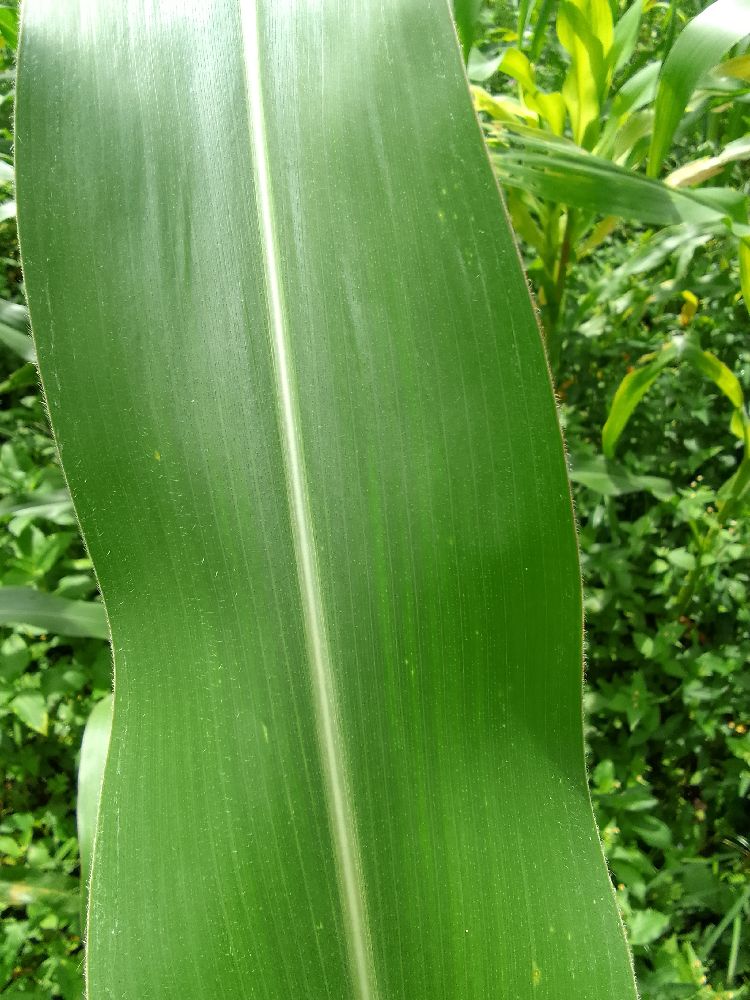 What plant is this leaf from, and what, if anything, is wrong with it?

maize, healthy
